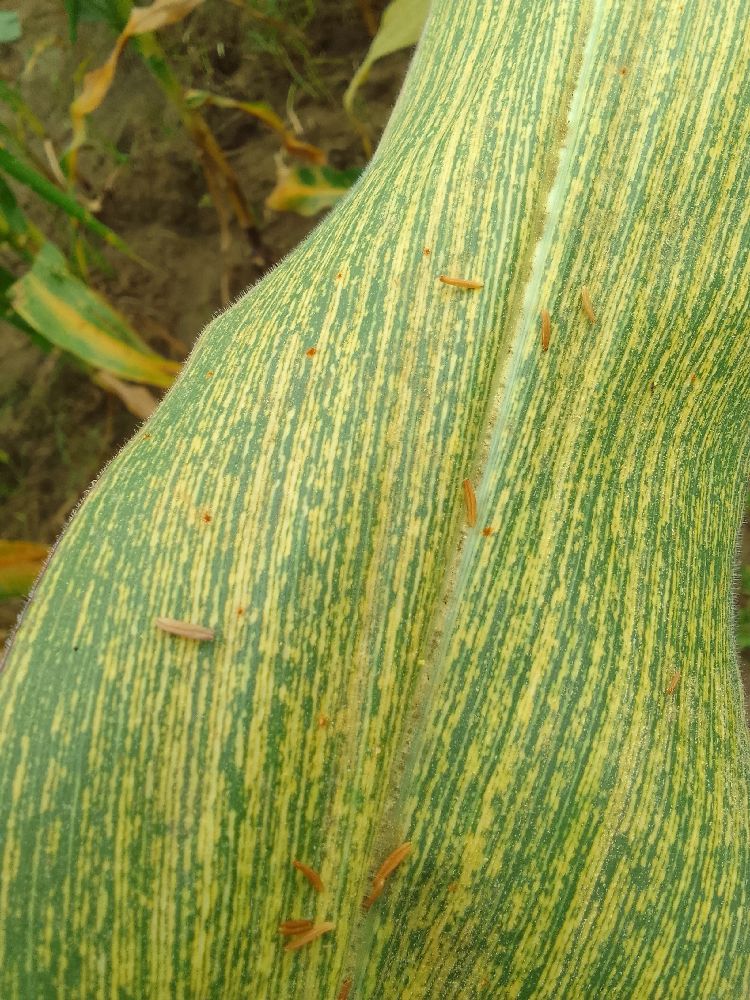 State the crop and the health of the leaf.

maize, maize streak virus
